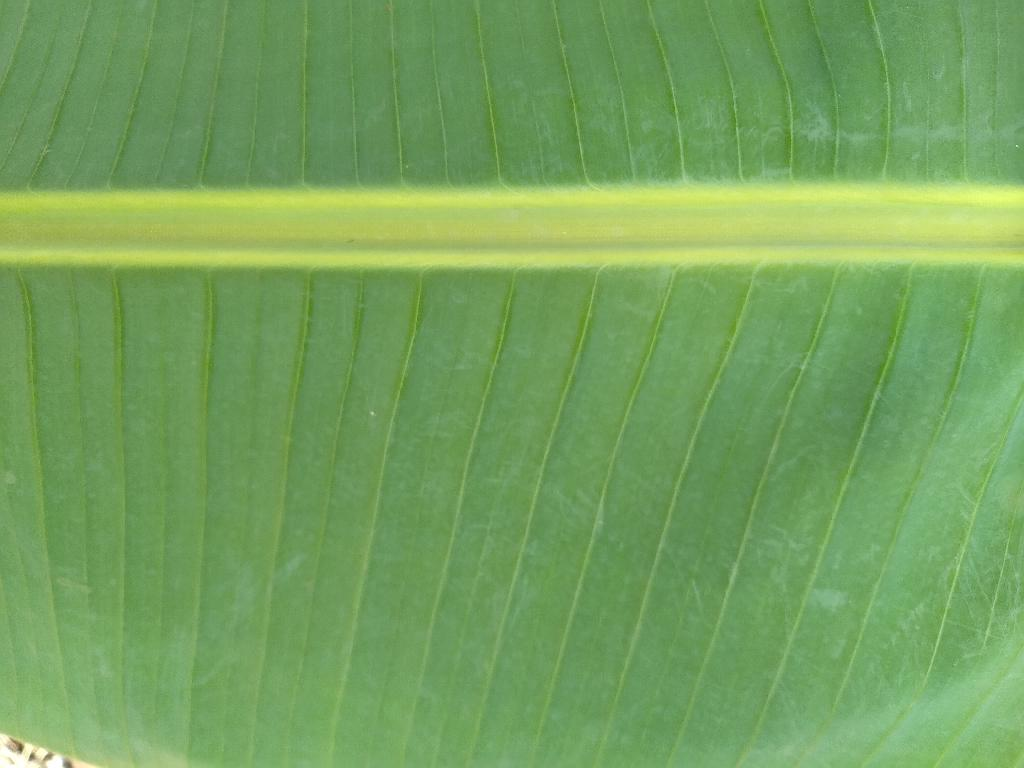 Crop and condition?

banana, healthy
